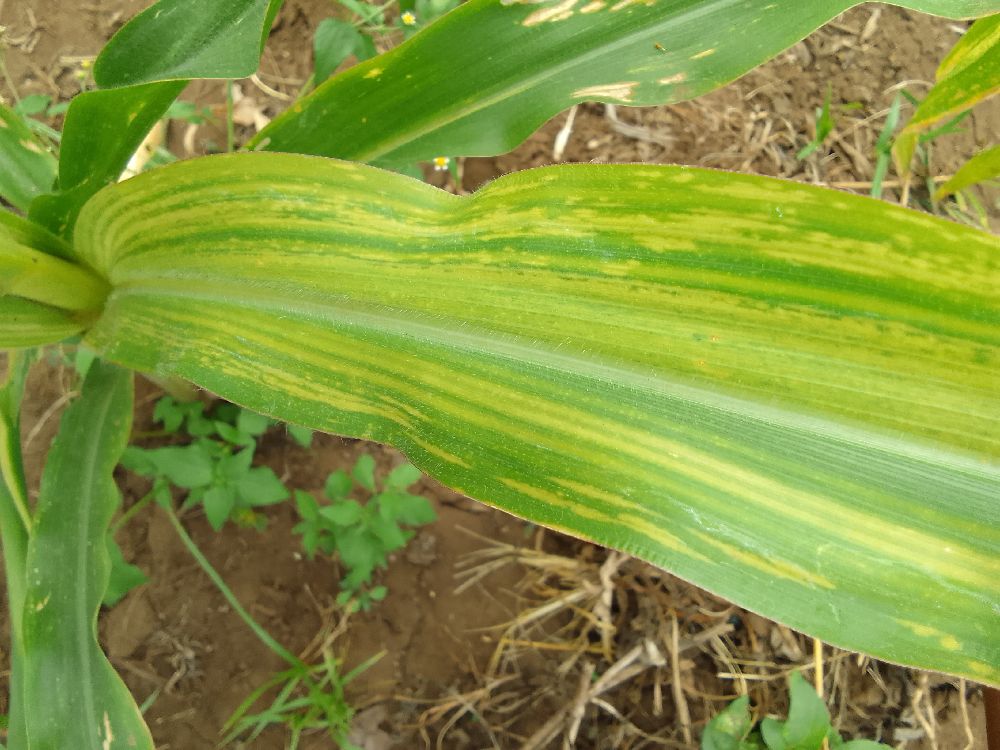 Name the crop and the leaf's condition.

maize, maize lethal necrosis
